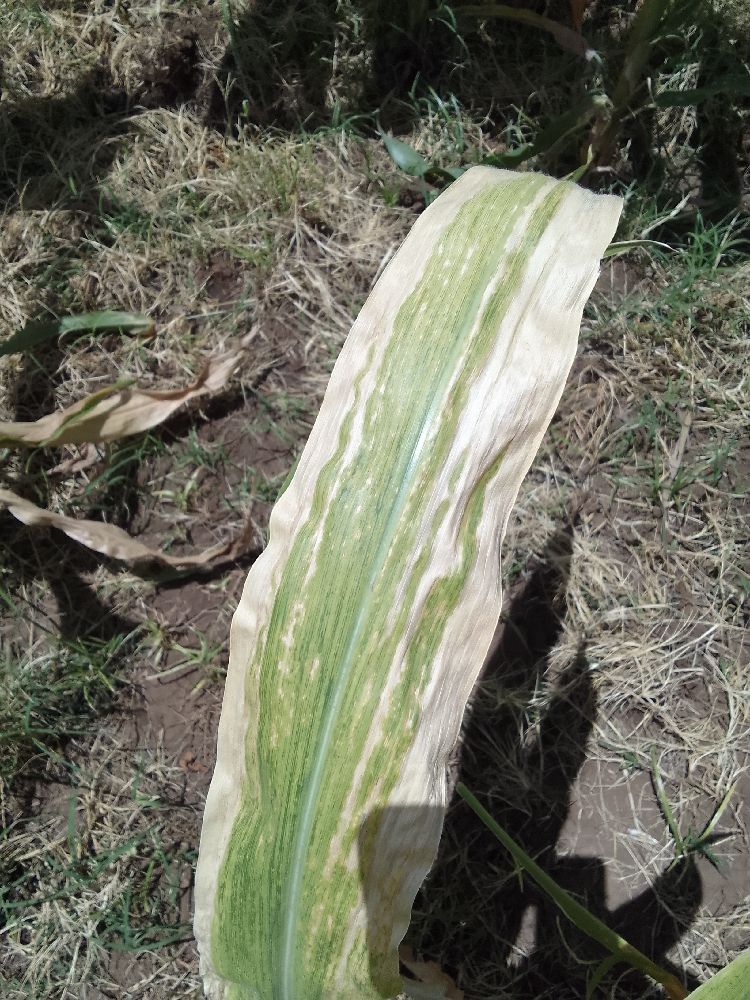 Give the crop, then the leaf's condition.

maize, maize lethal necrosis
